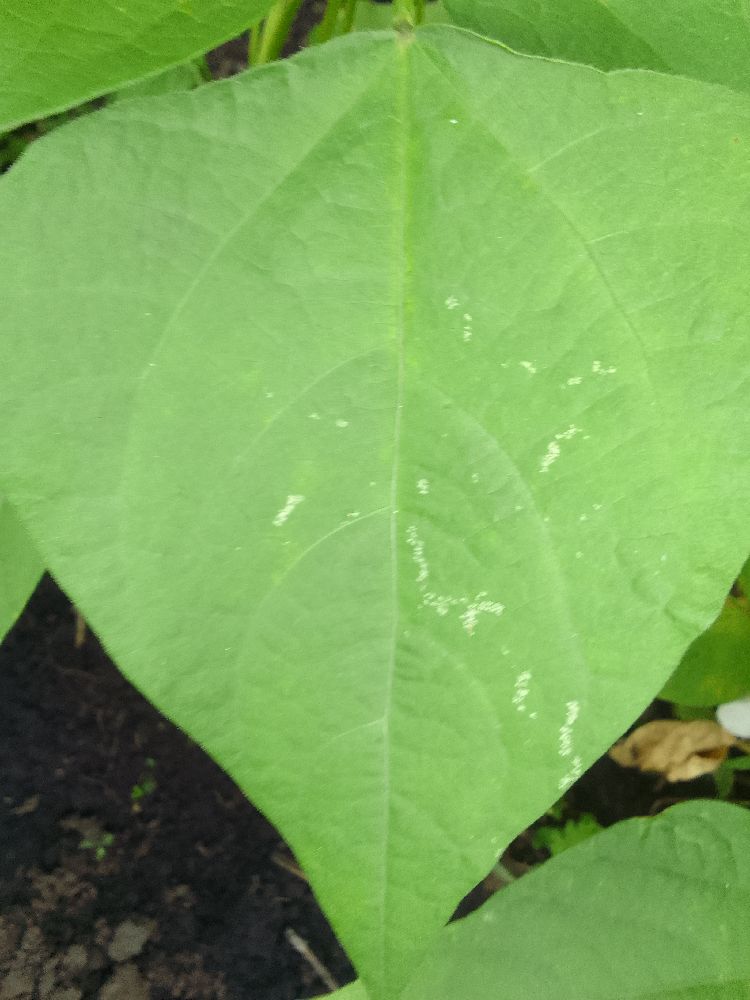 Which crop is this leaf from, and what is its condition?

common bean, healthy
